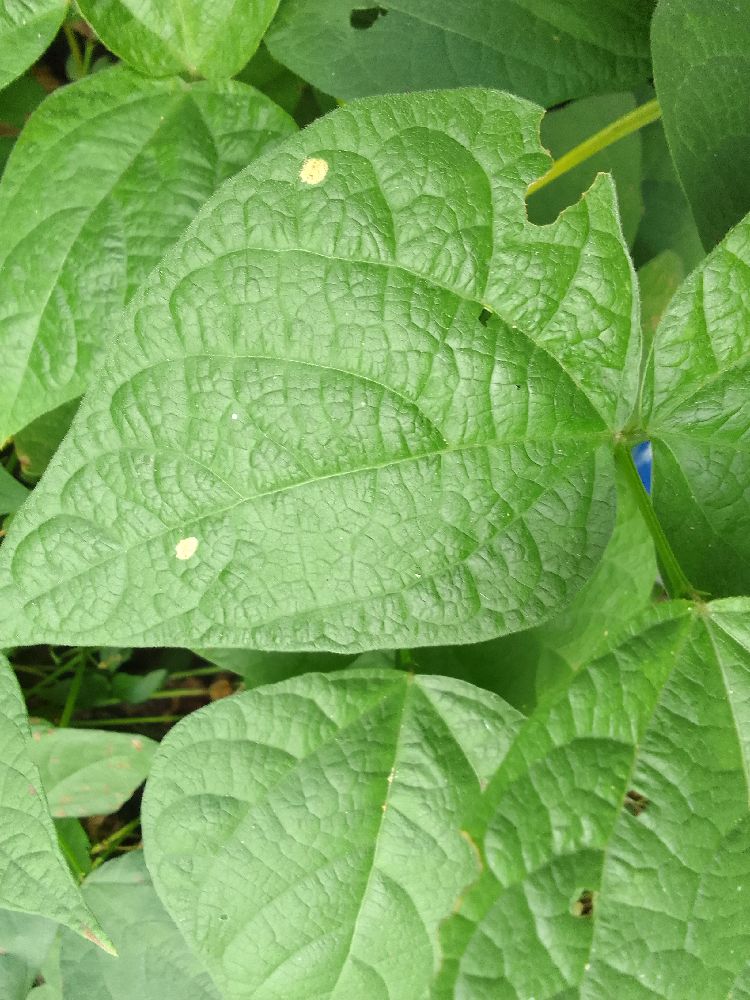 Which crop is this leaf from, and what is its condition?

common bean, healthy
